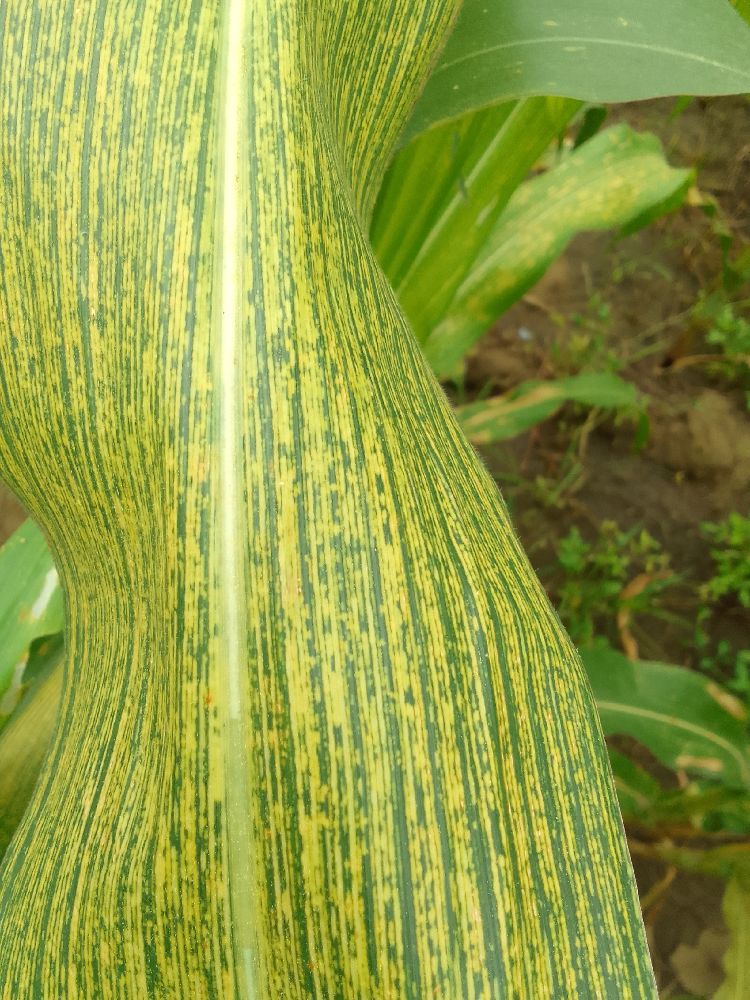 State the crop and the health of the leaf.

maize, maize streak virus
